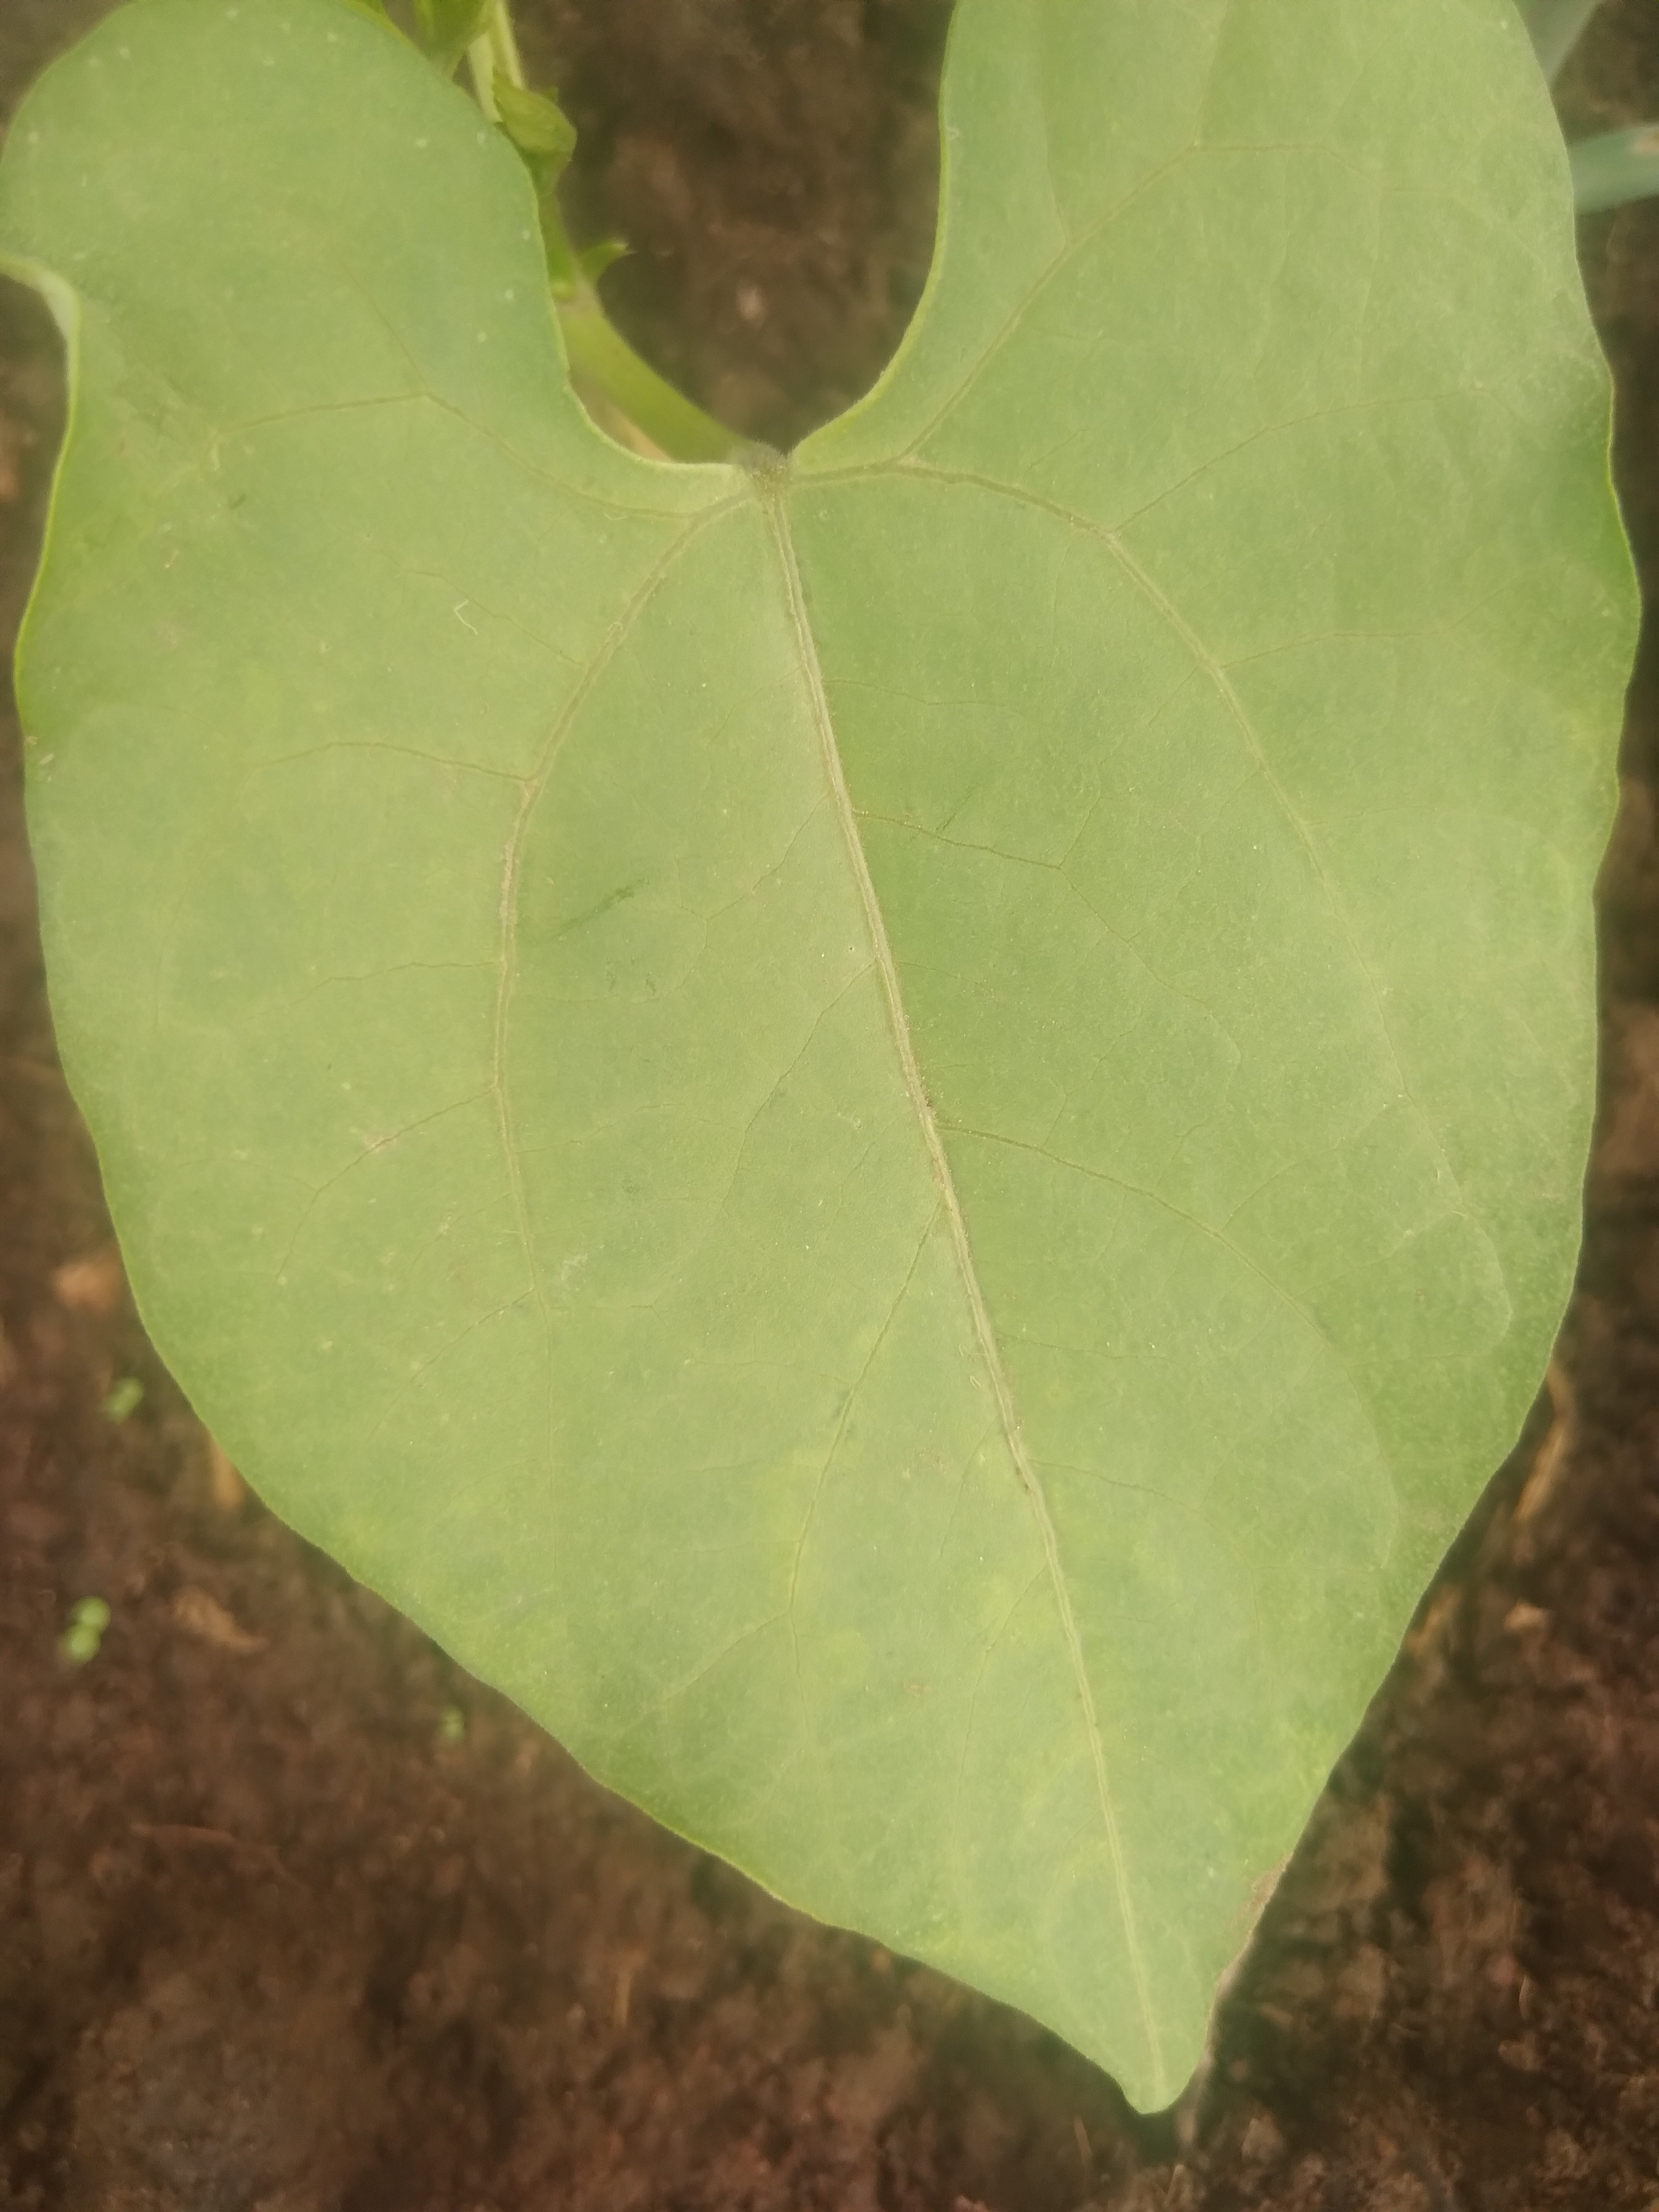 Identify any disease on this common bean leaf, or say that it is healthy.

healthy
